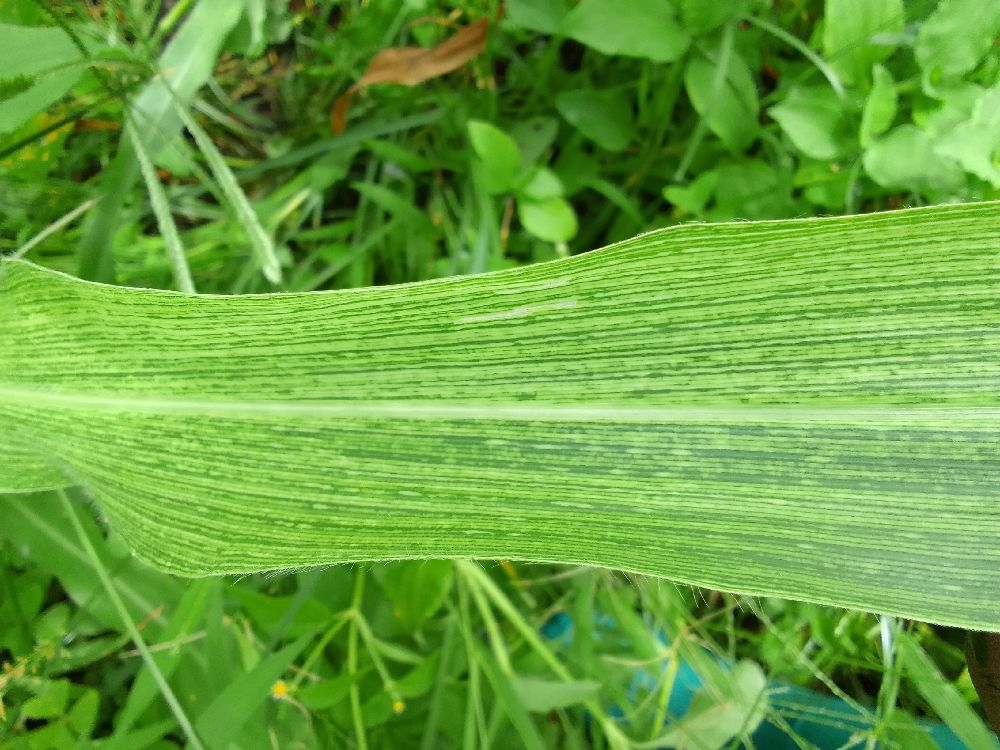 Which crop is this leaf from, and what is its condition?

maize, maize streak virus
